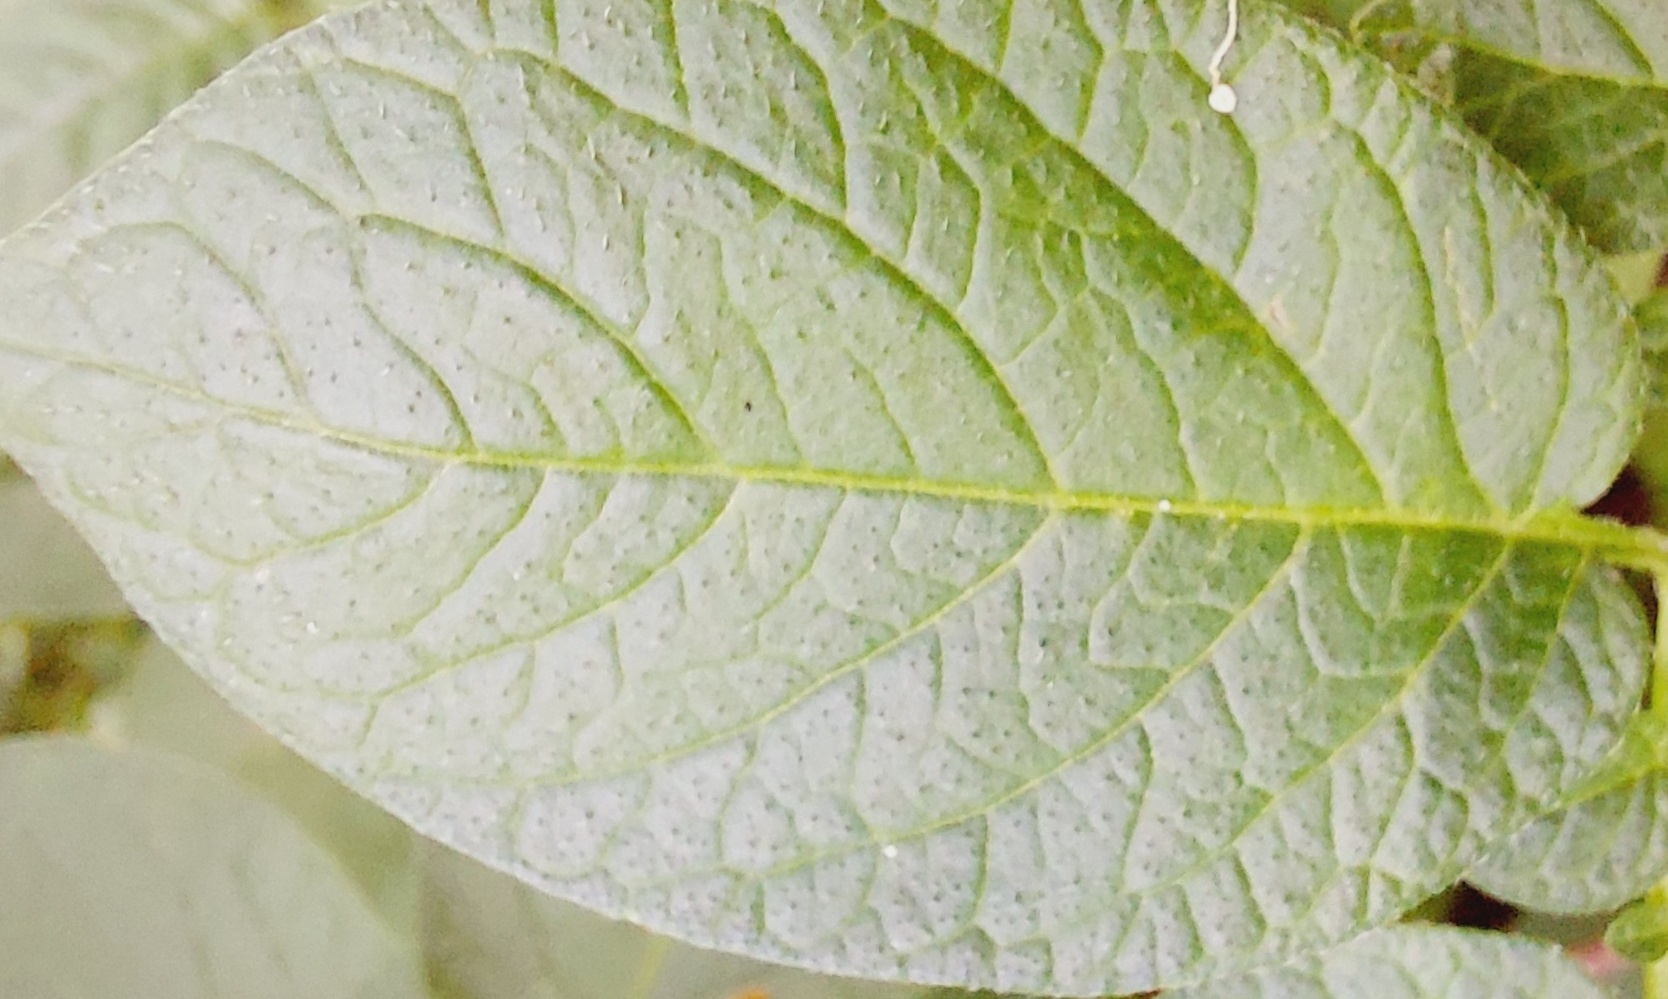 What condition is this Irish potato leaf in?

healthy
